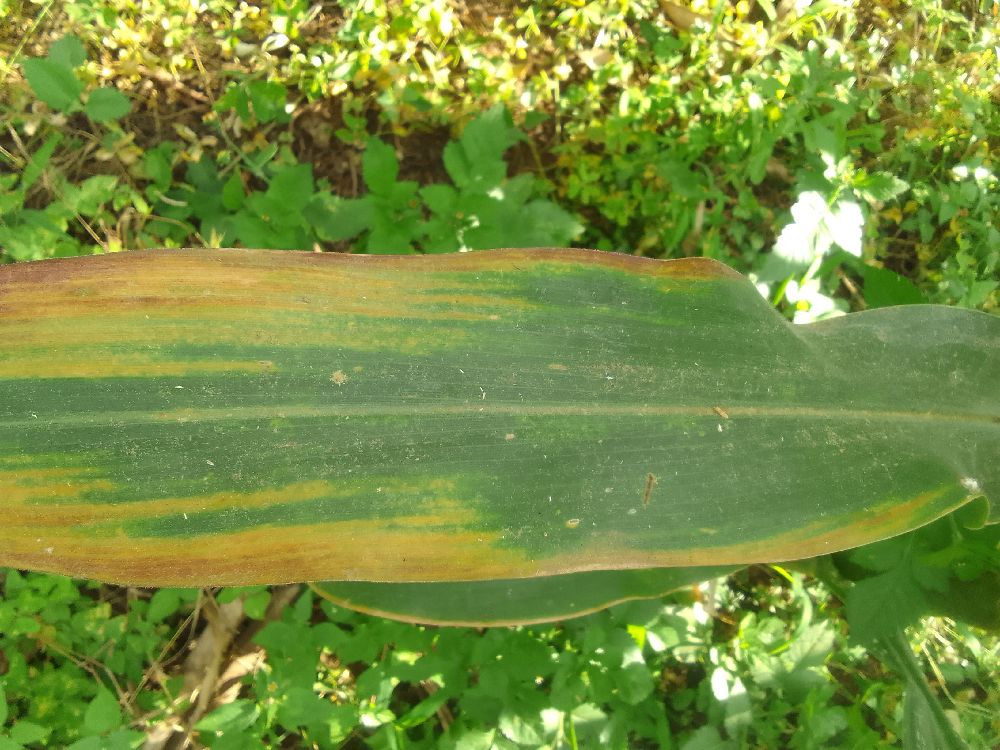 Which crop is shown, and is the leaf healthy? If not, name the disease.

maize, maize lethal necrosis
